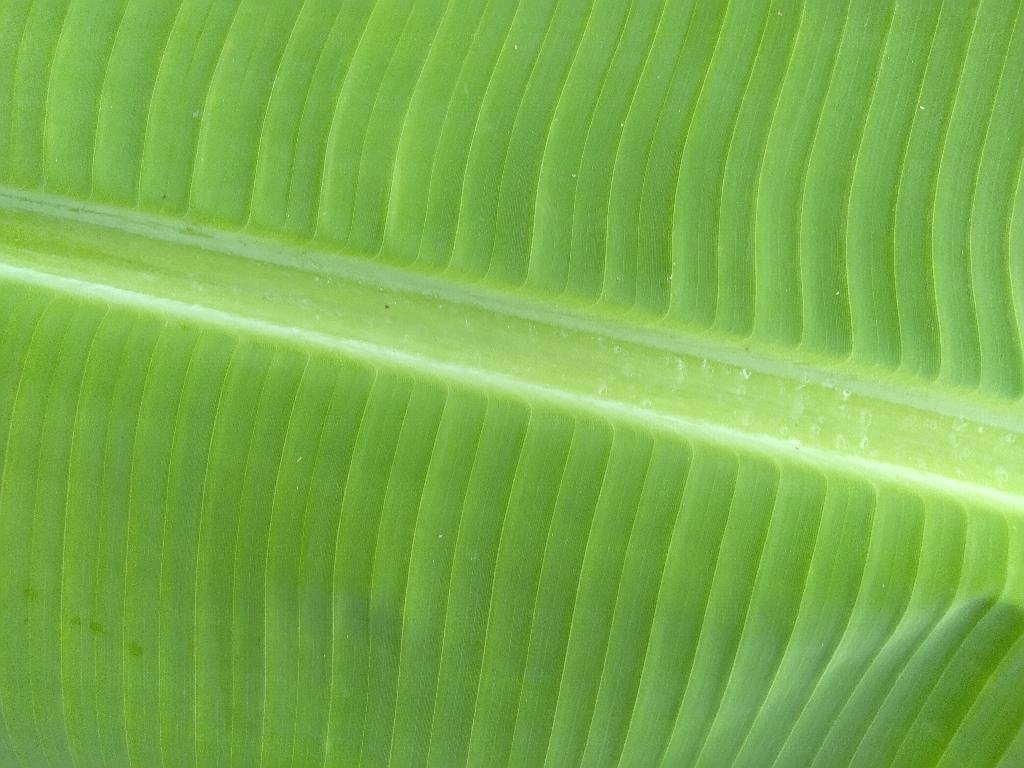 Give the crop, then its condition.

banana, healthy
